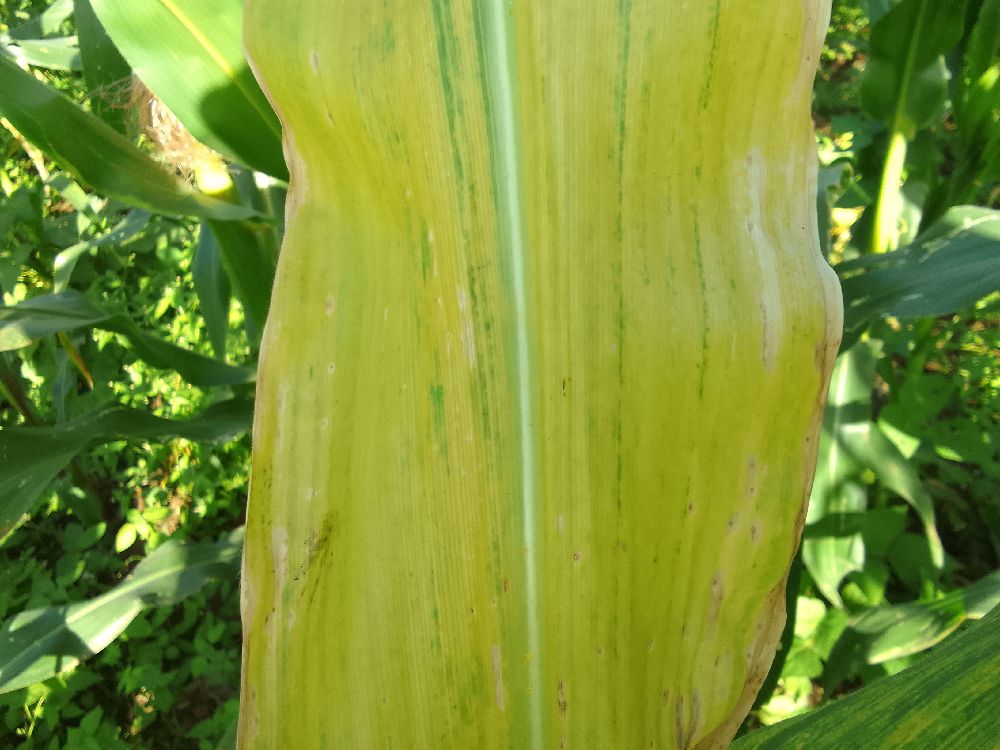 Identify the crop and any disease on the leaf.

maize, maize lethal necrosis
